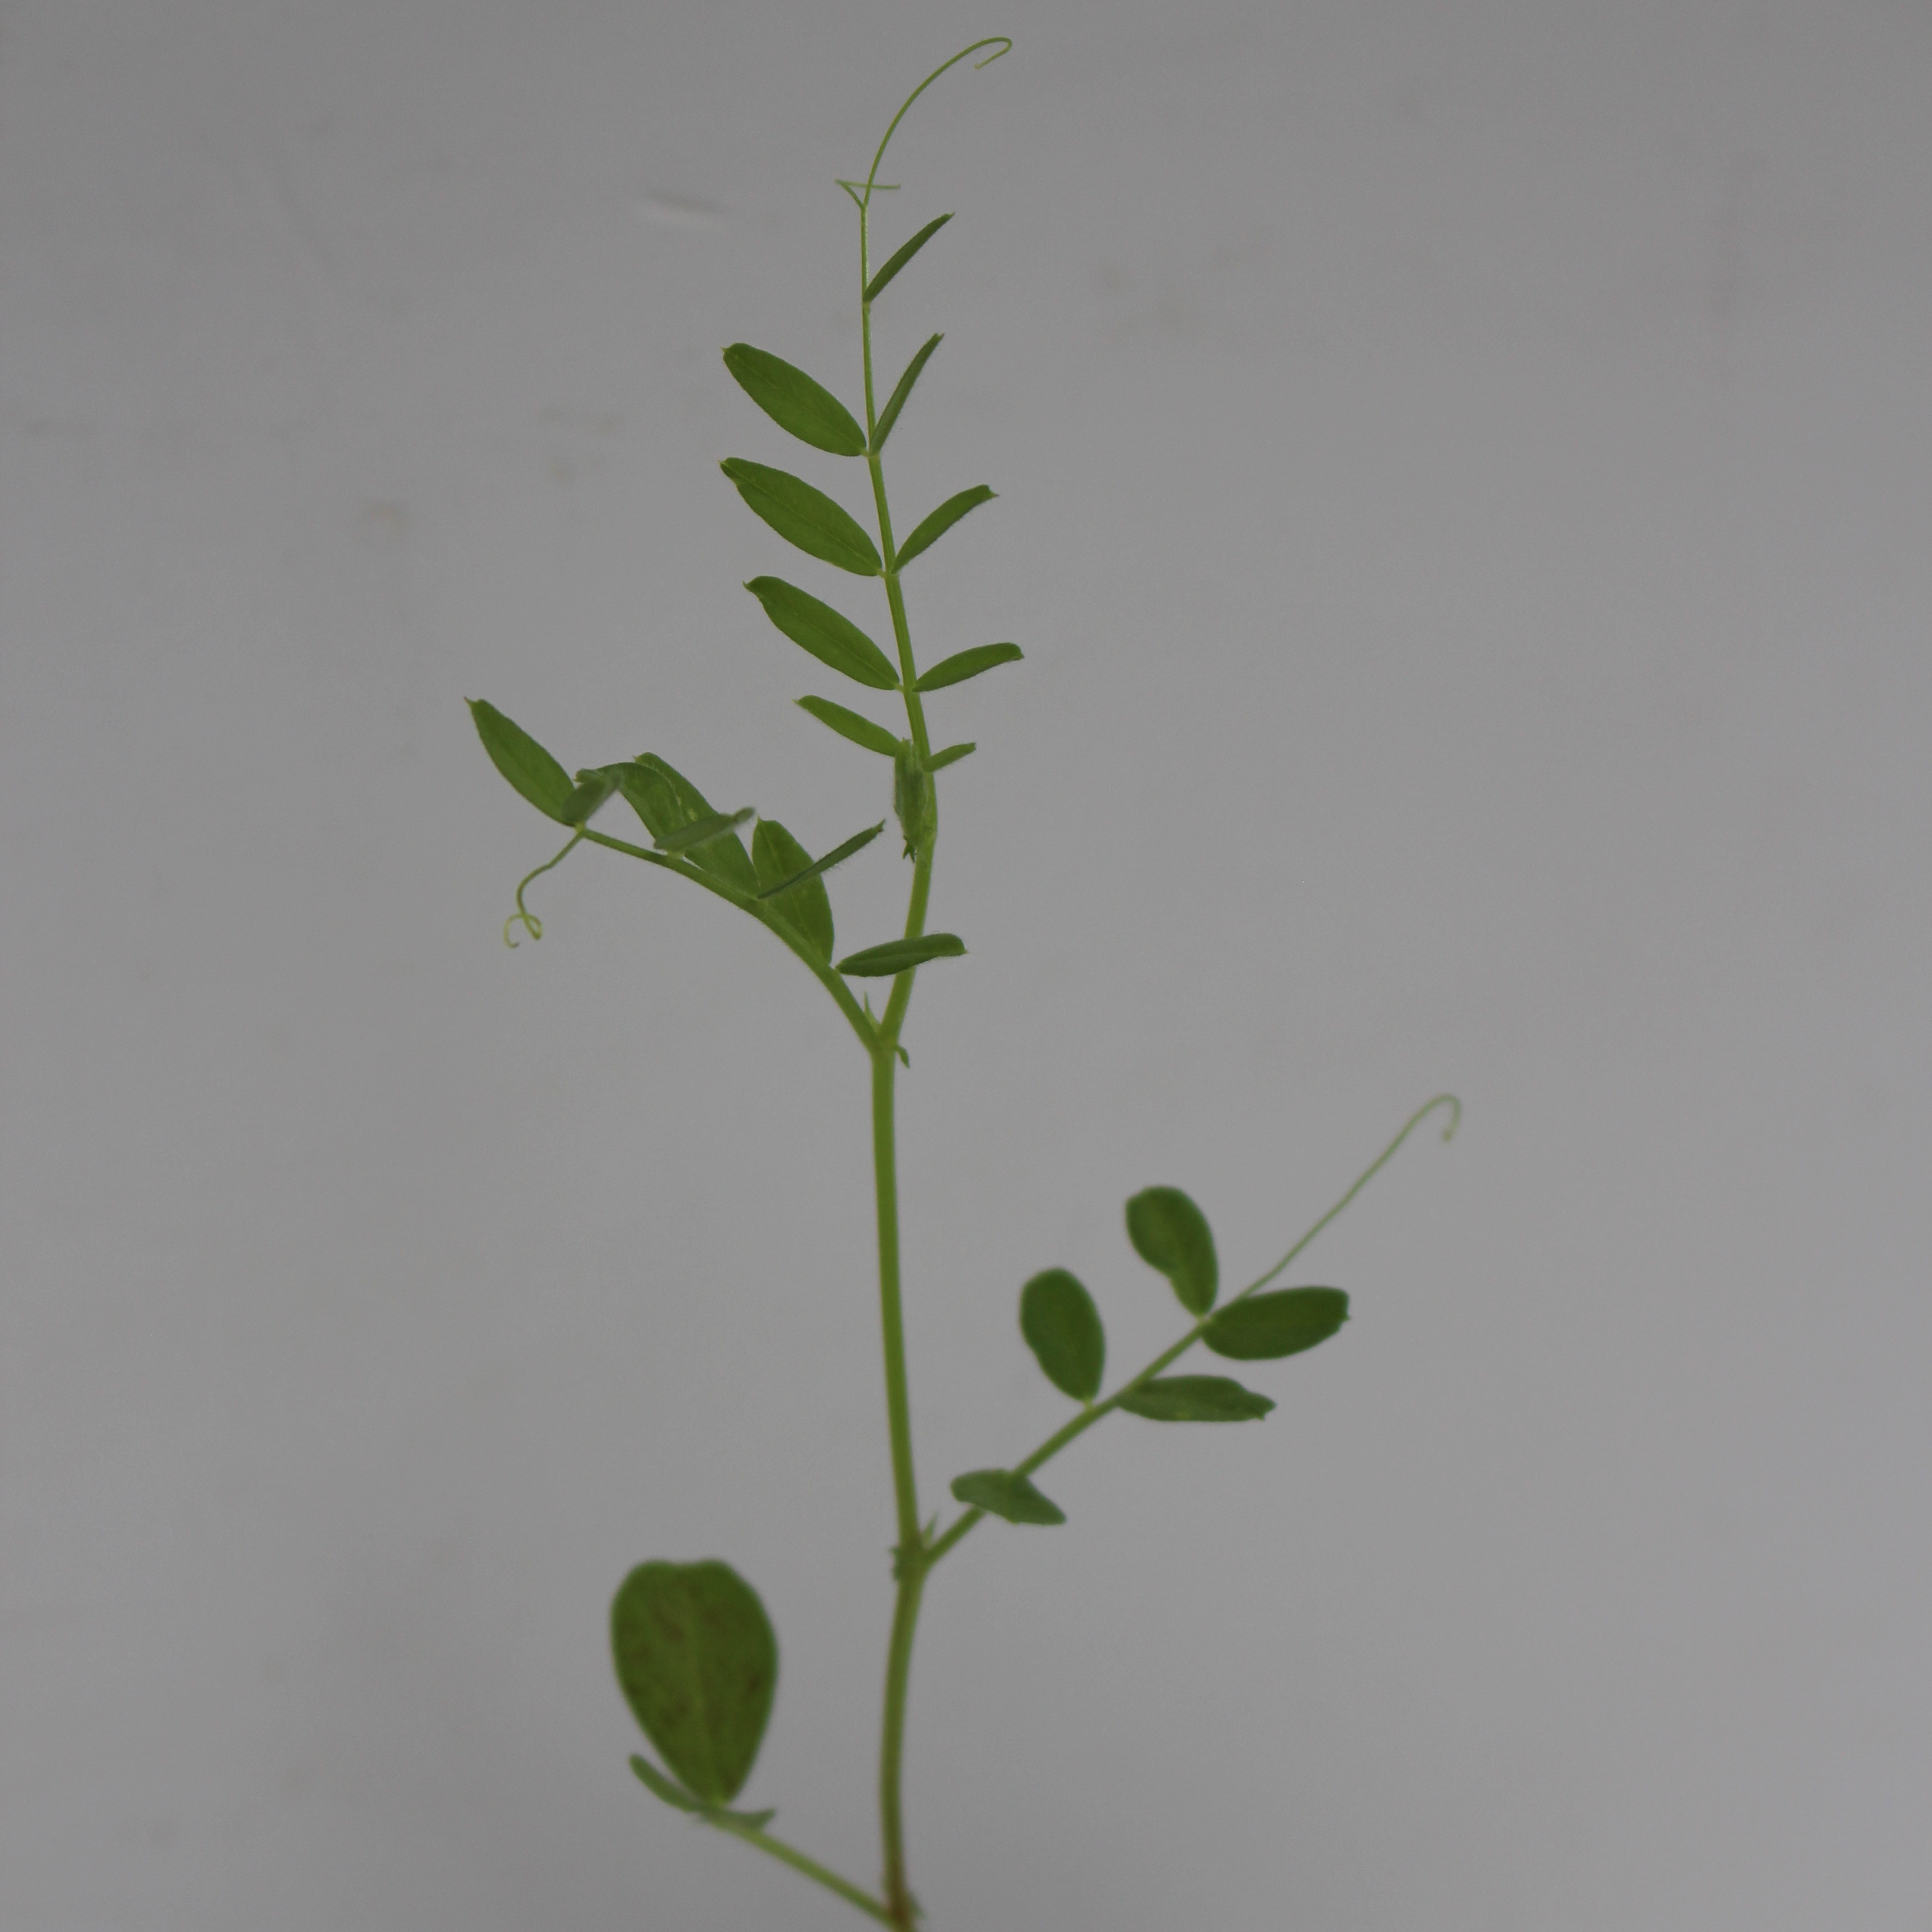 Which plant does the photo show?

Vicia sativa
